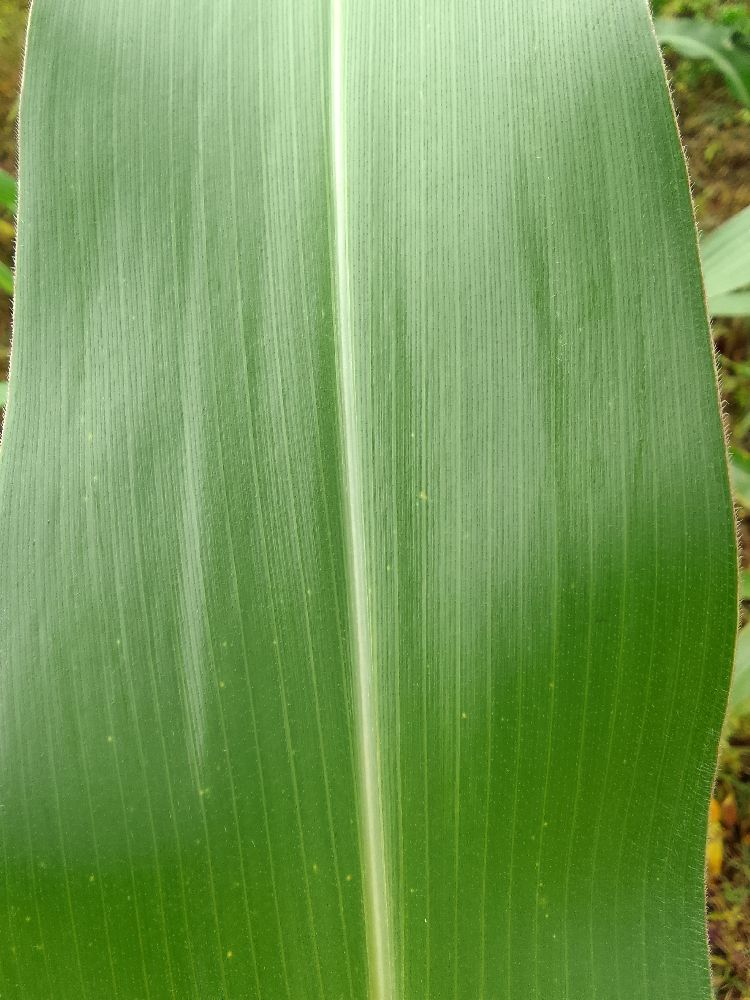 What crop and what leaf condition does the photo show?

maize, healthy
